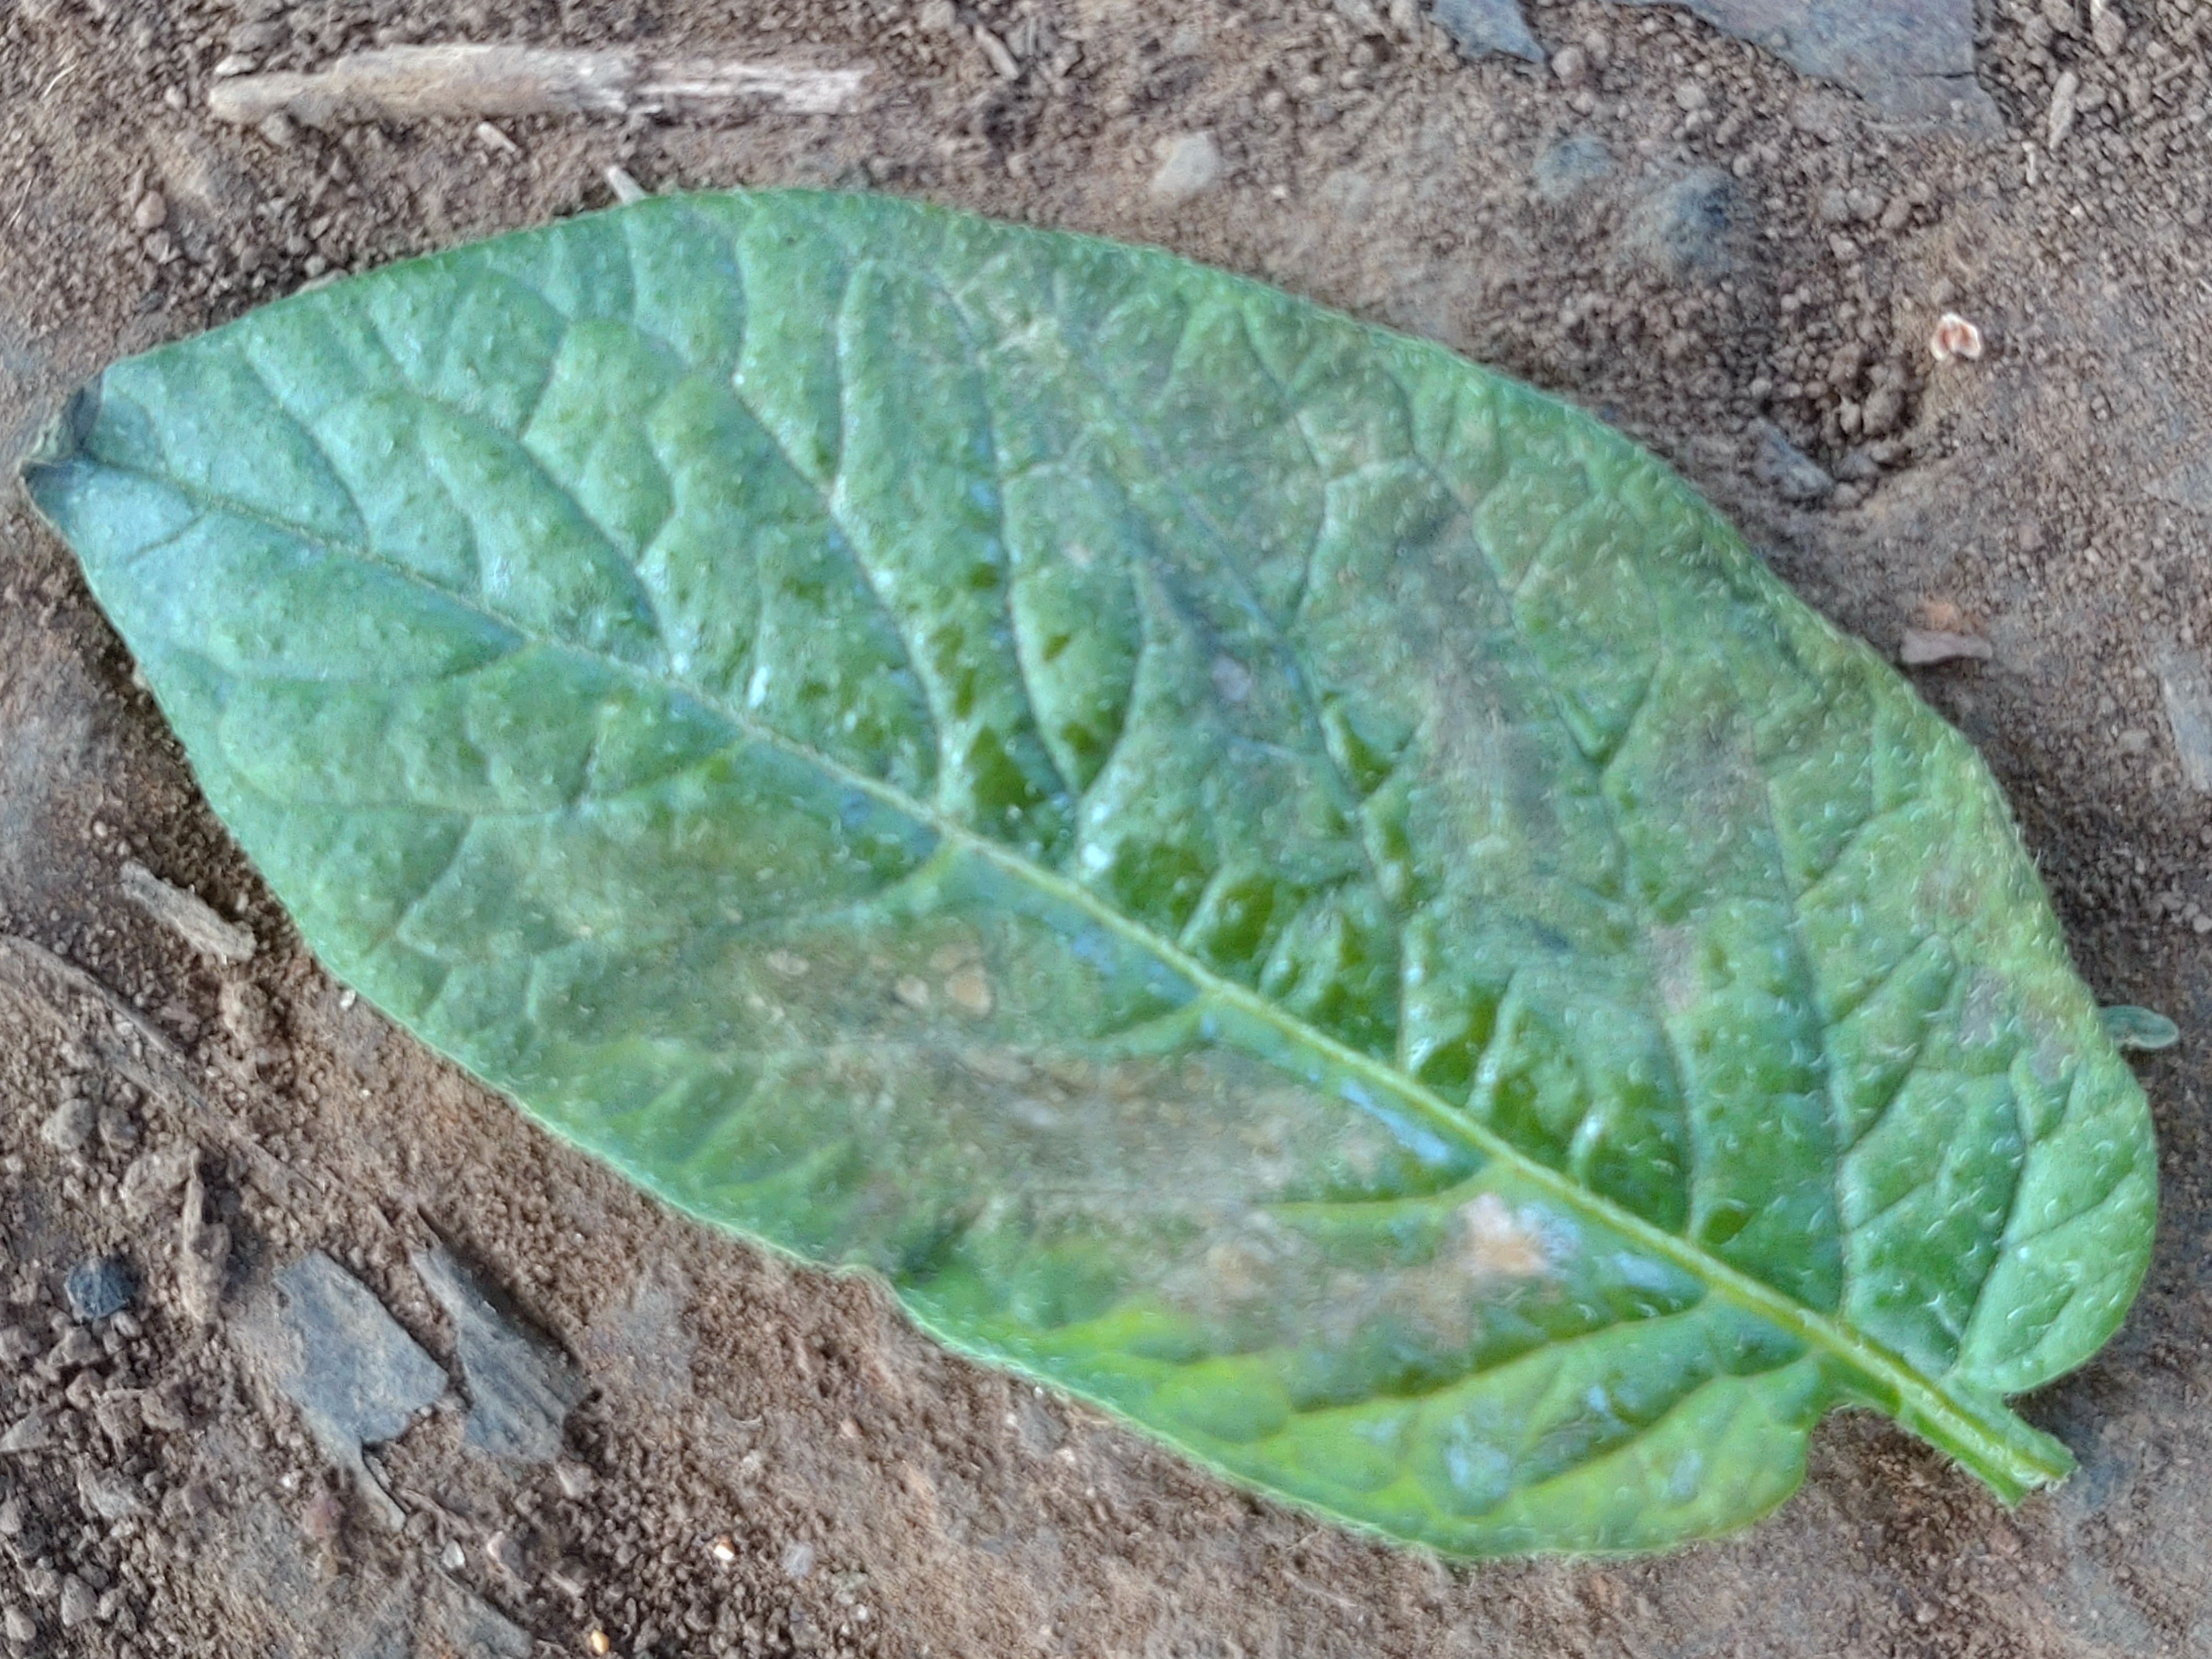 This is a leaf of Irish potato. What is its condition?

early blight
